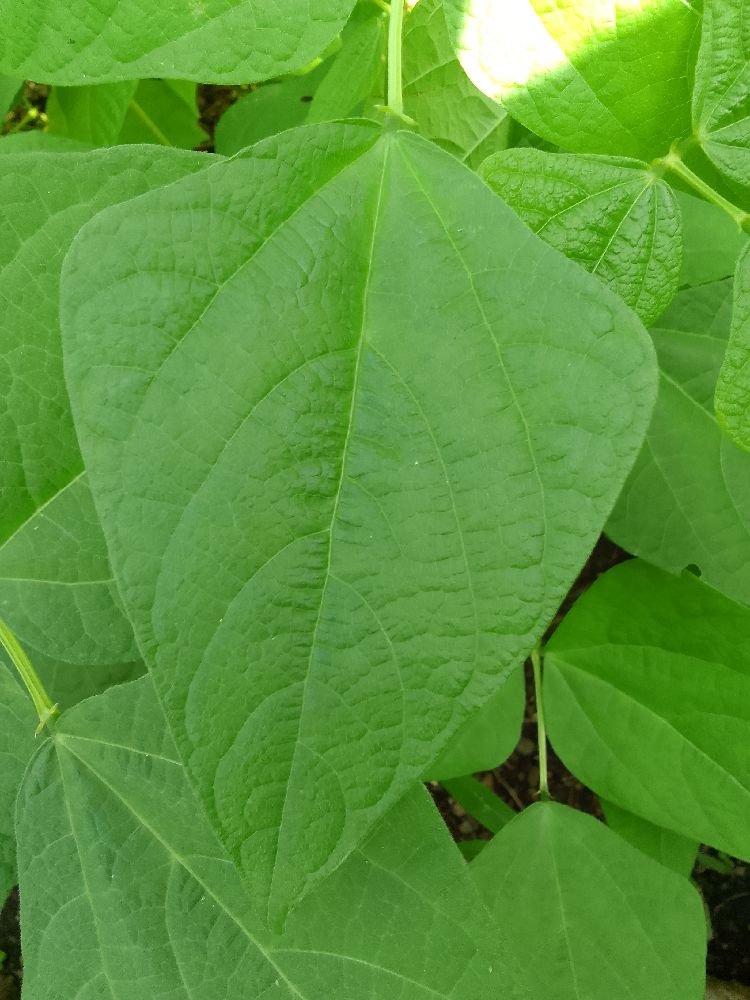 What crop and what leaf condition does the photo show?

common bean, healthy
